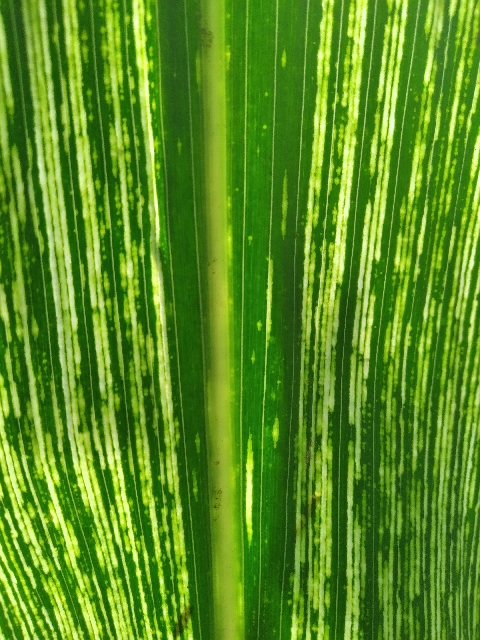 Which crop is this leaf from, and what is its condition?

maize, maize streak virus
